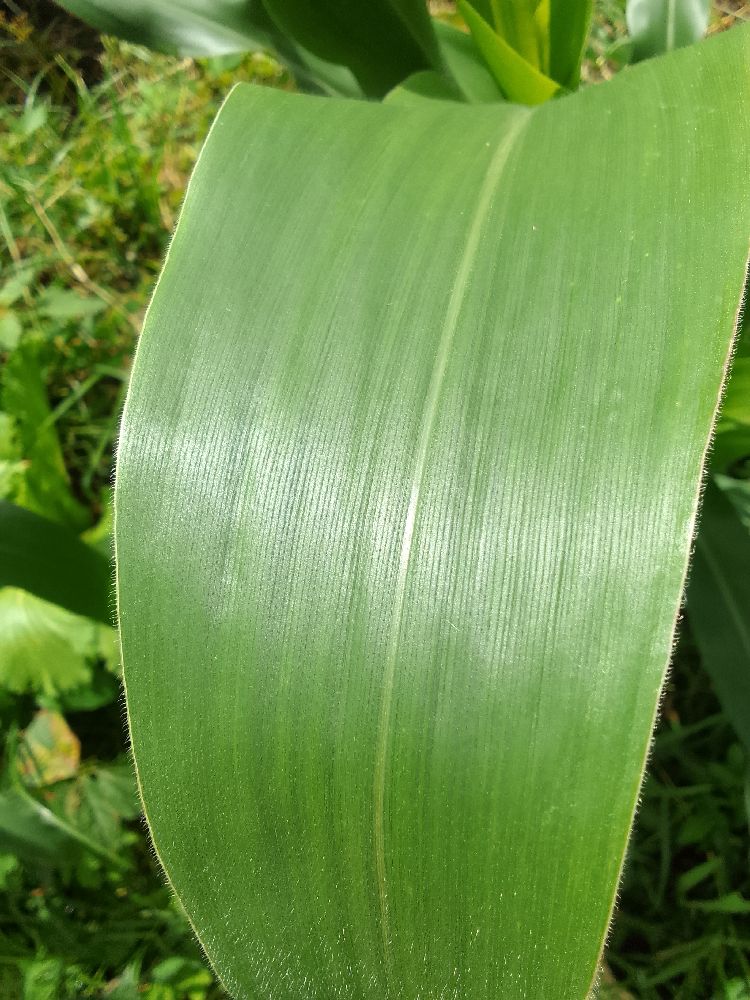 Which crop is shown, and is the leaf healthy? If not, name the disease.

maize, healthy
